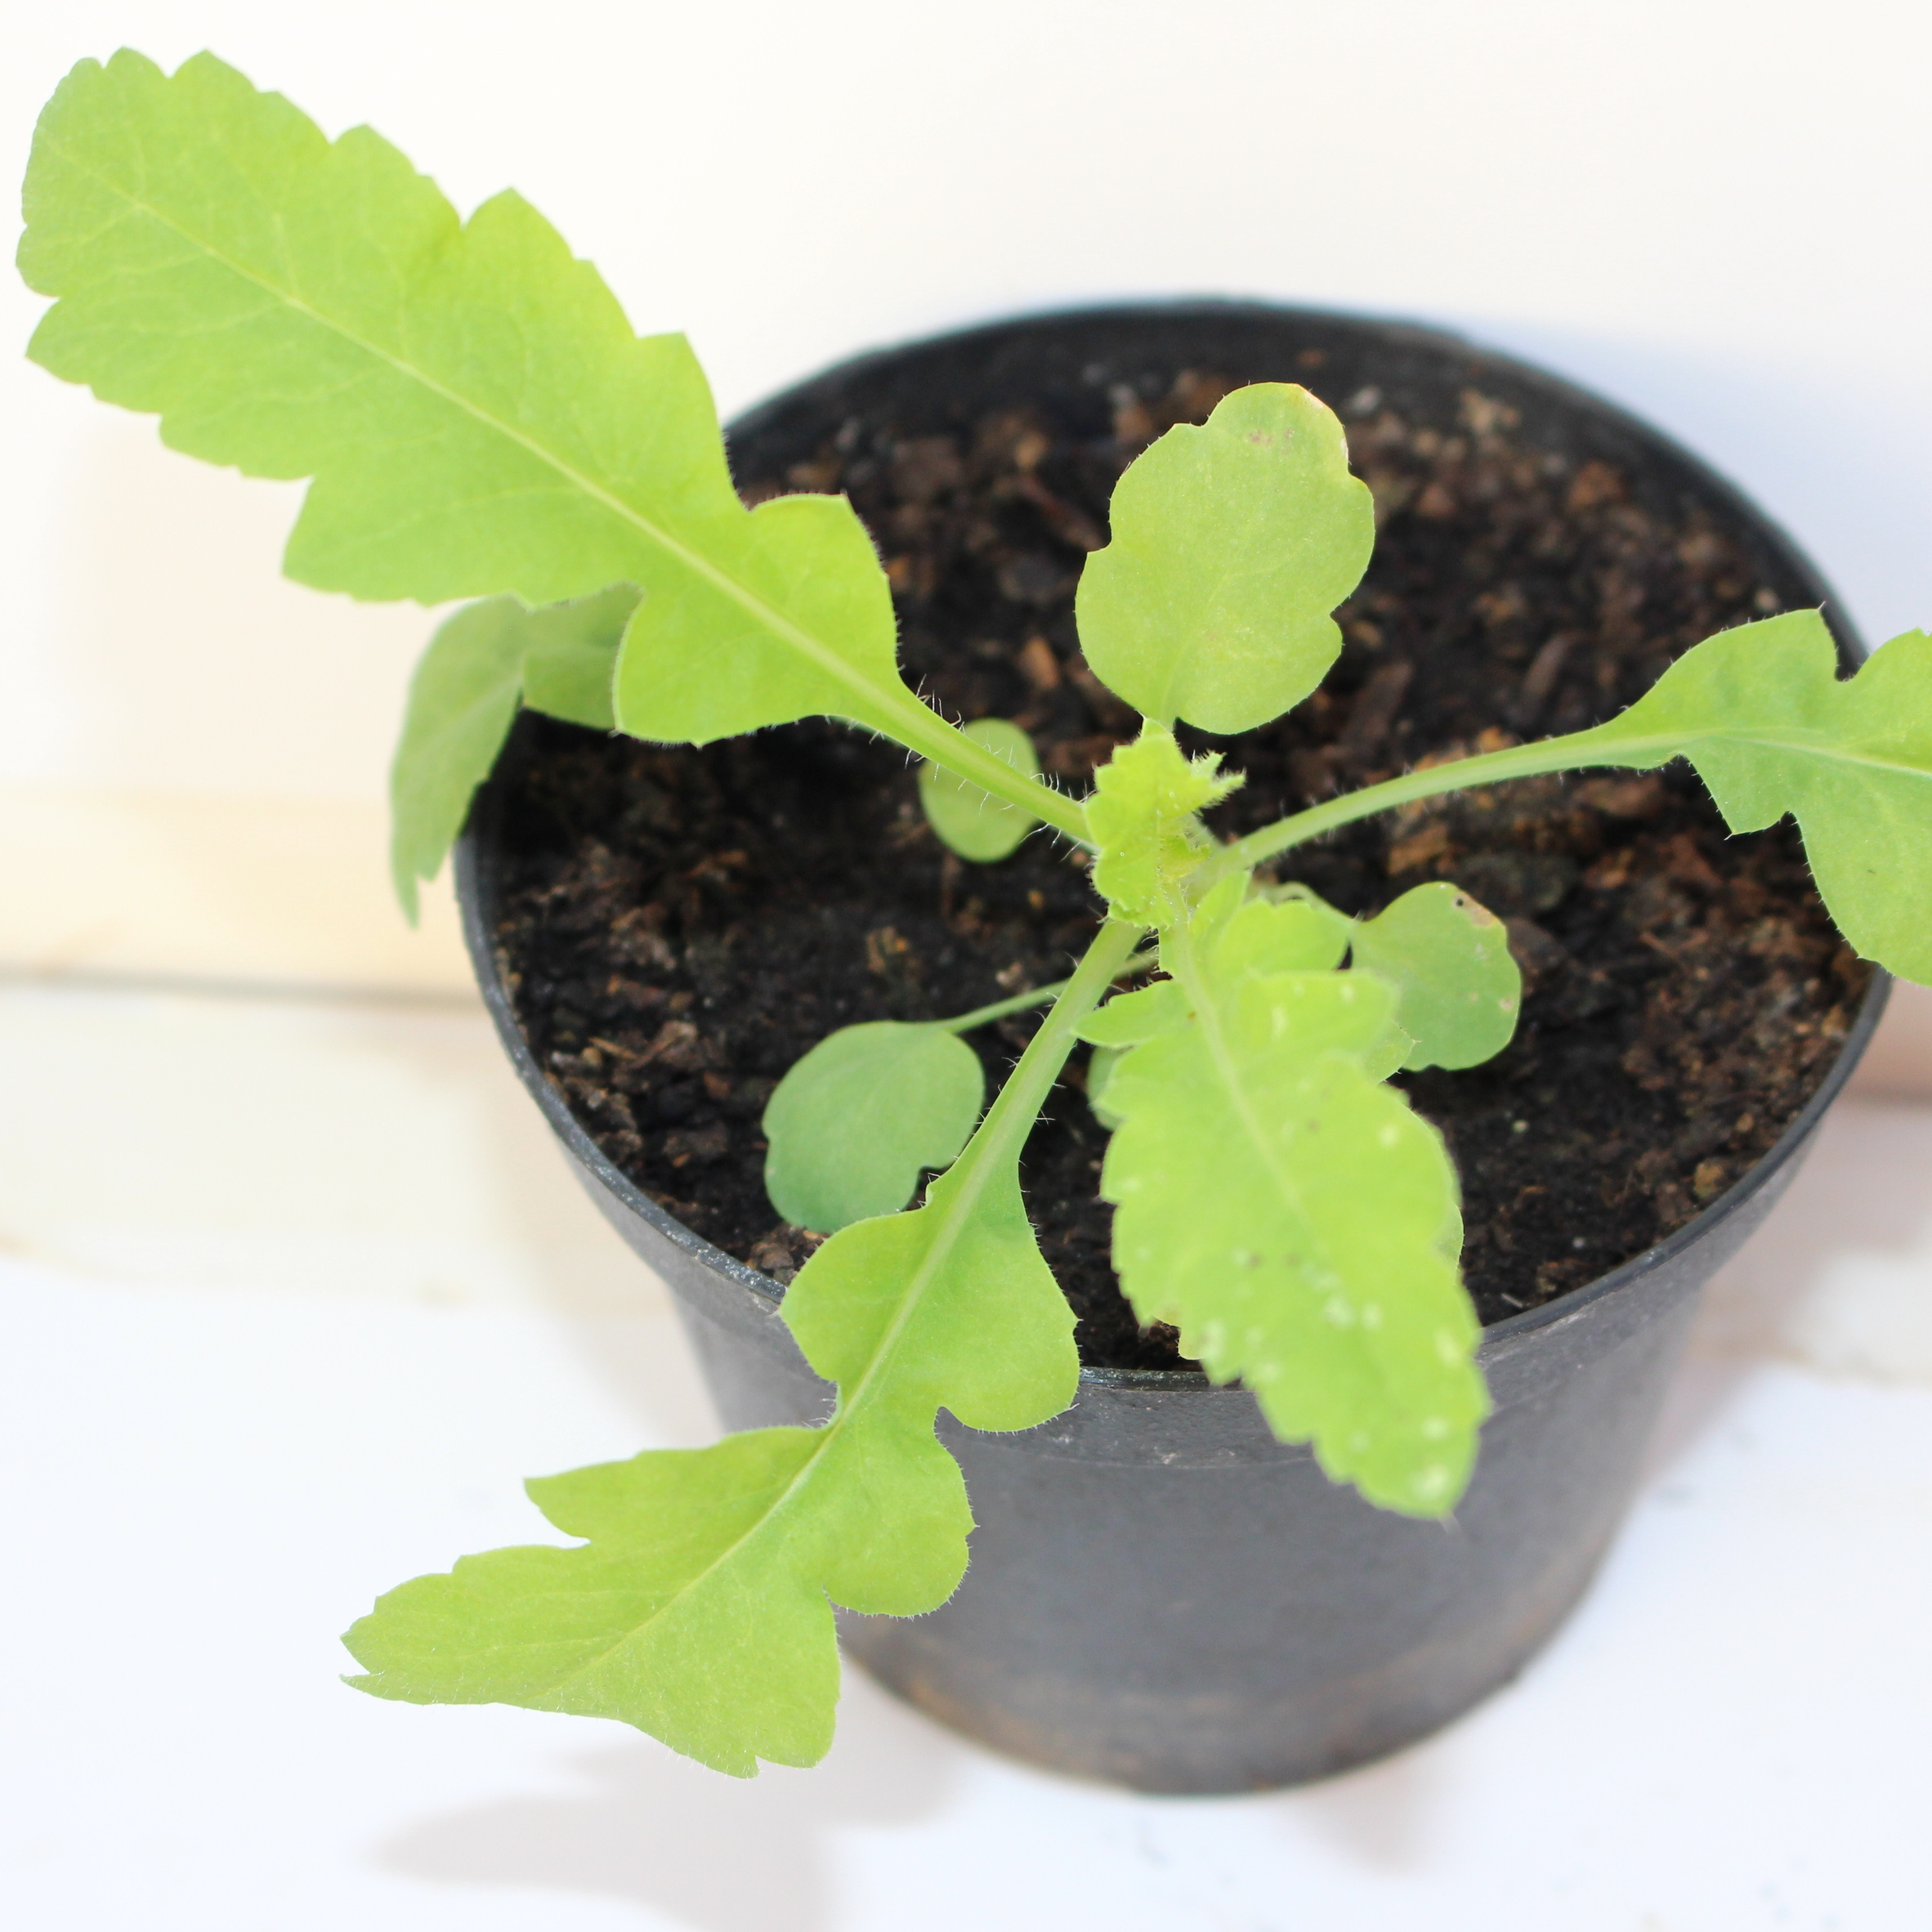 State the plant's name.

Papaver rhoeas
